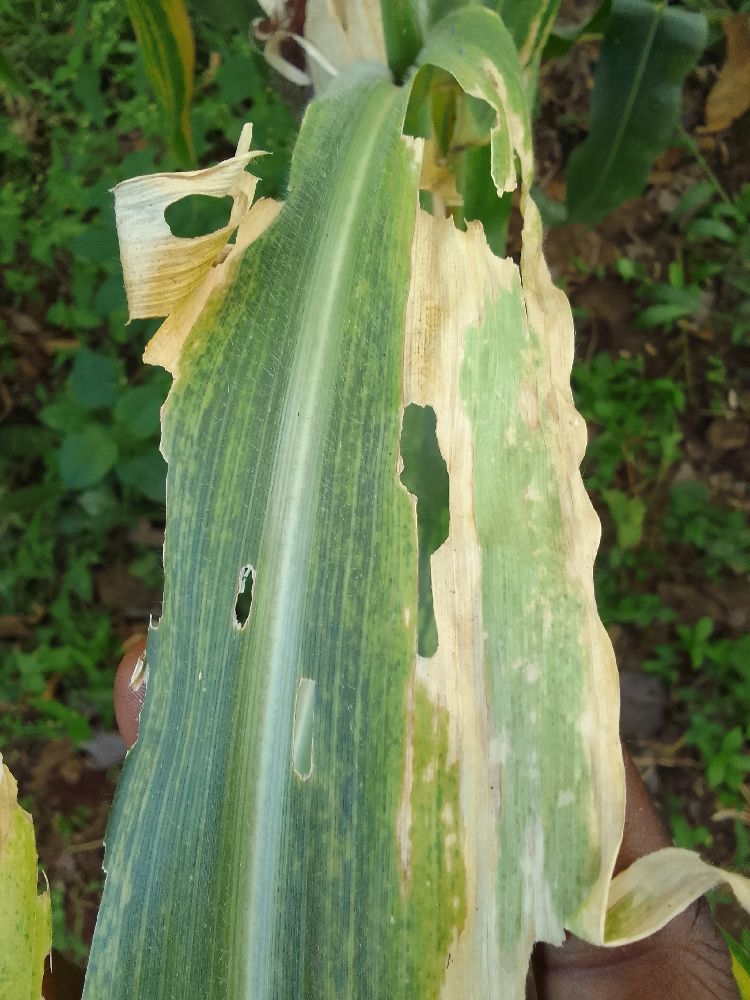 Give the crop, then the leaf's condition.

maize, maize lethal necrosis
